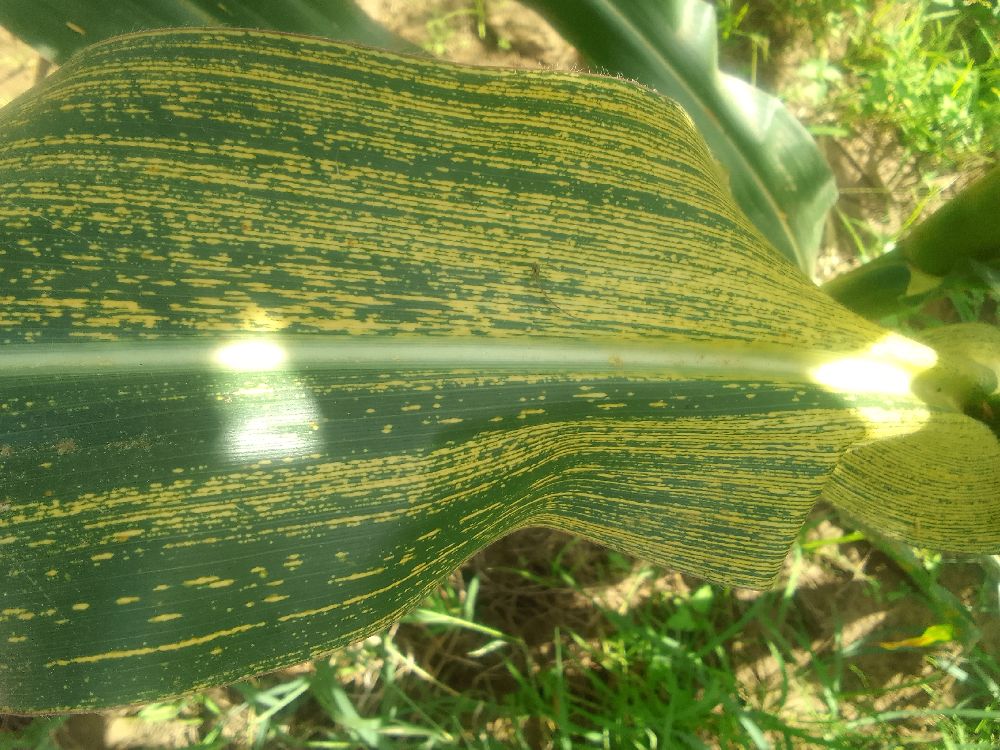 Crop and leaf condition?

maize, maize streak virus
